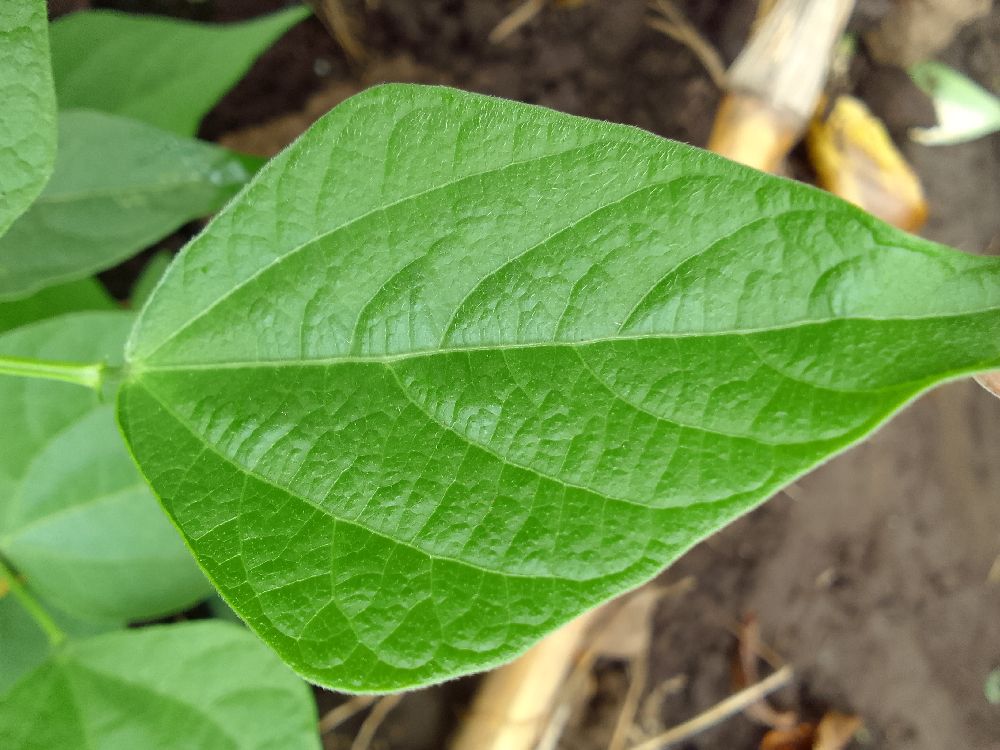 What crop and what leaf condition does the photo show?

common bean, healthy
